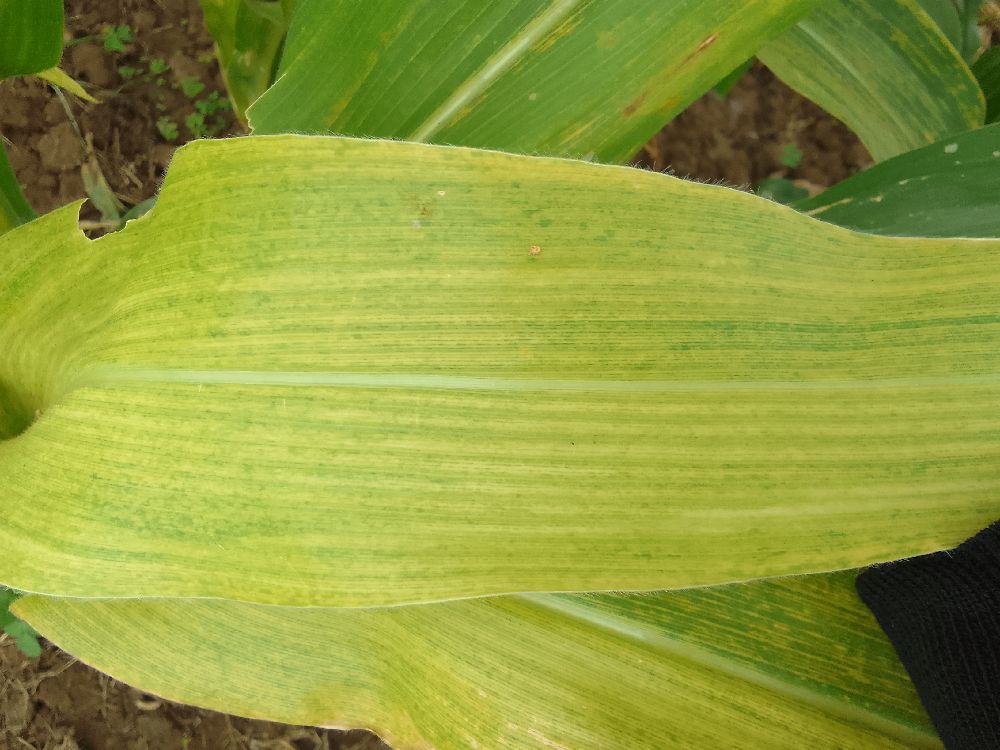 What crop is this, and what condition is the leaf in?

maize, maize lethal necrosis
